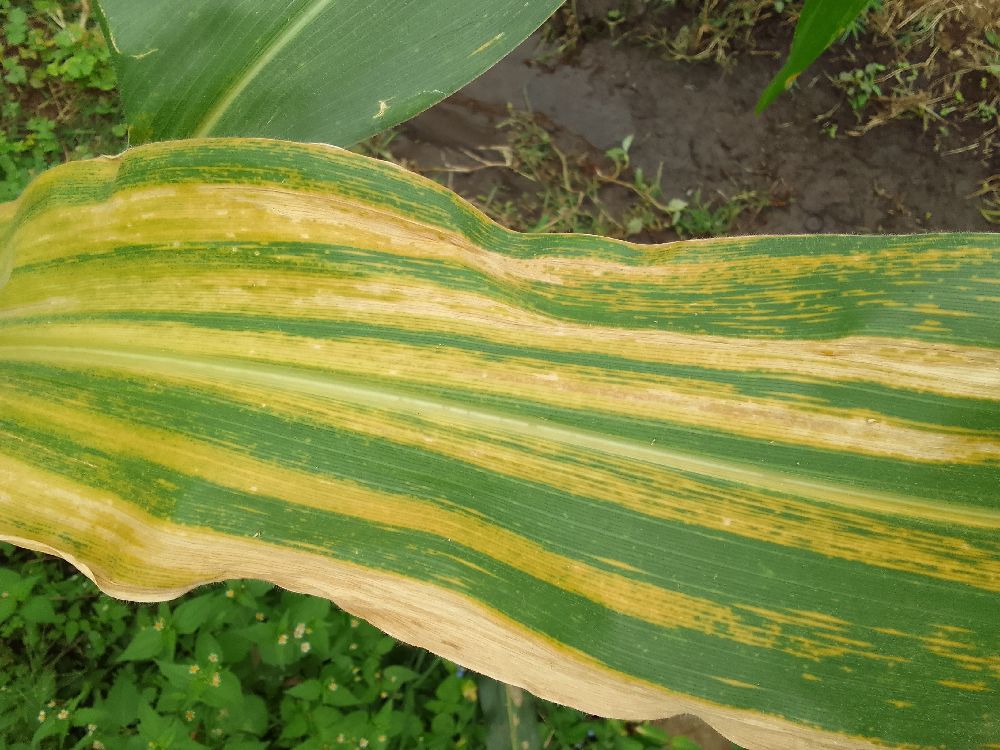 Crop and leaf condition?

maize, maize lethal necrosis
